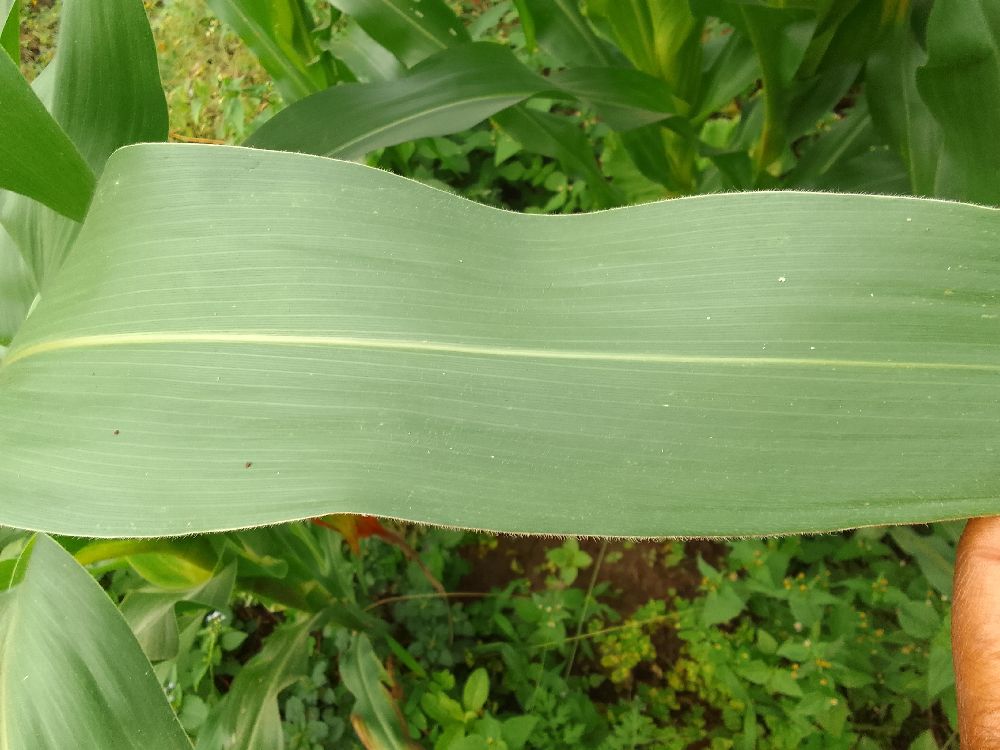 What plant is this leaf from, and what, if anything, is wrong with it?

maize, healthy
